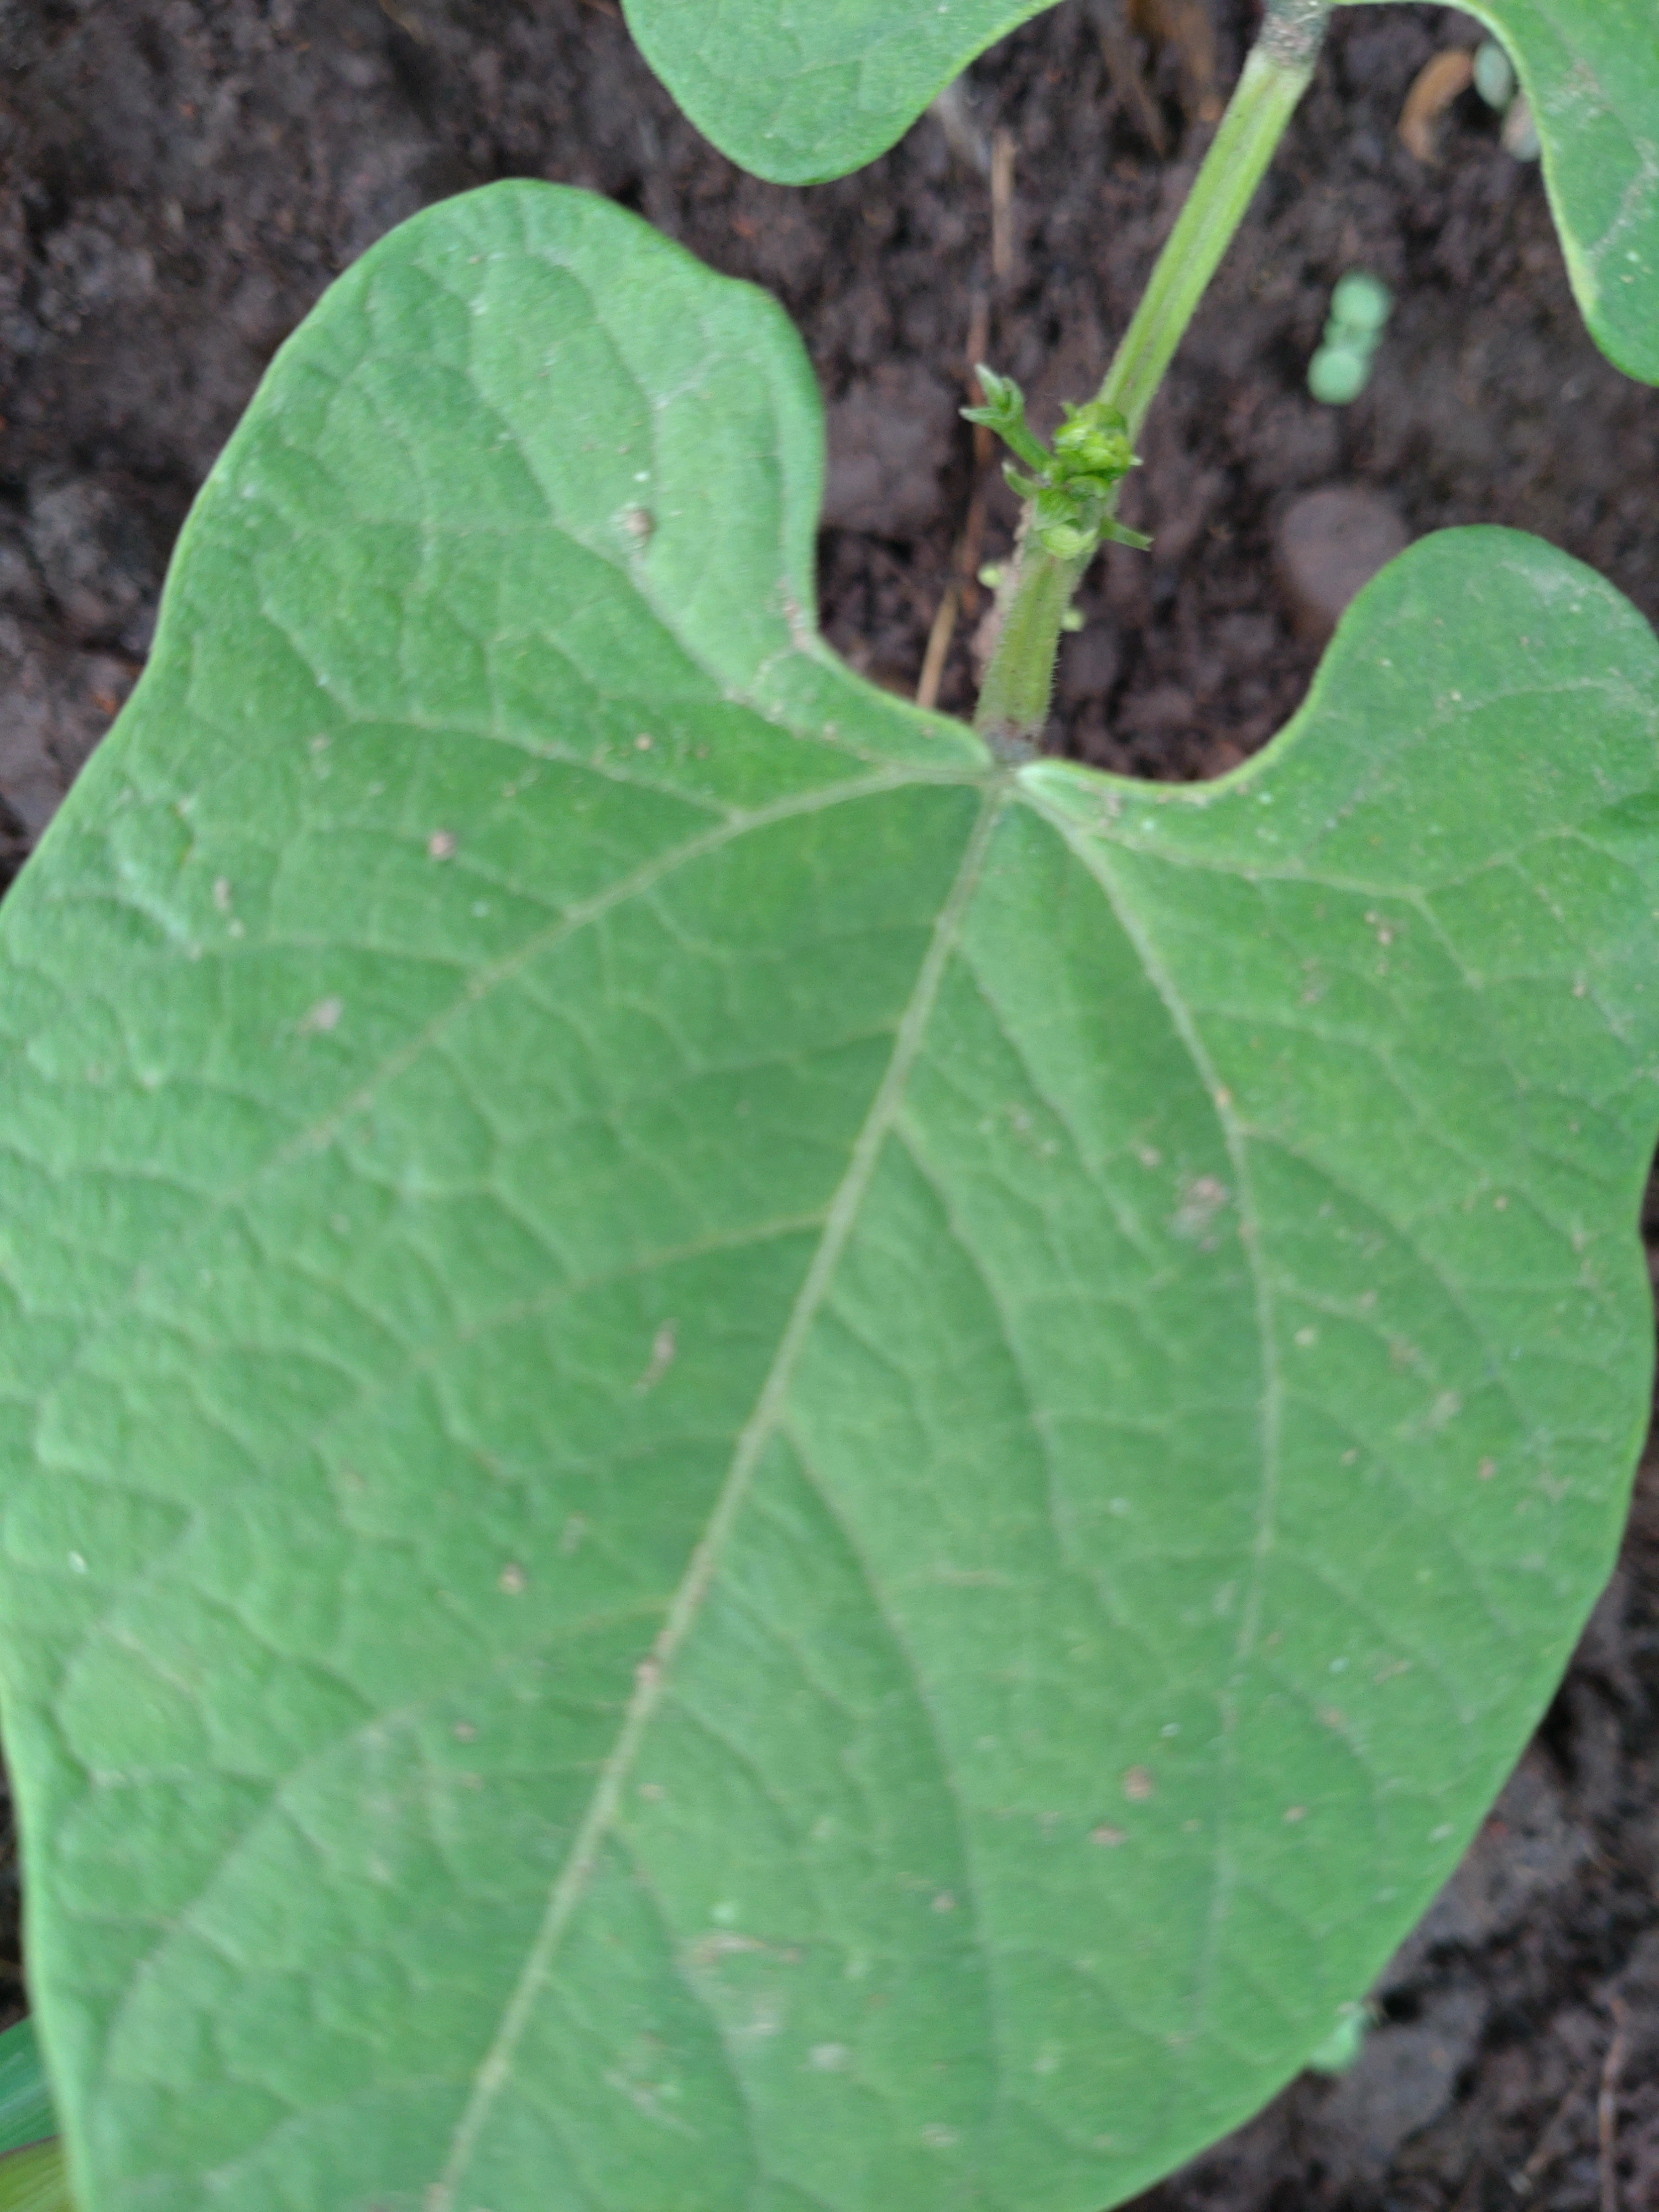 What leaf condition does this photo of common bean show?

healthy
